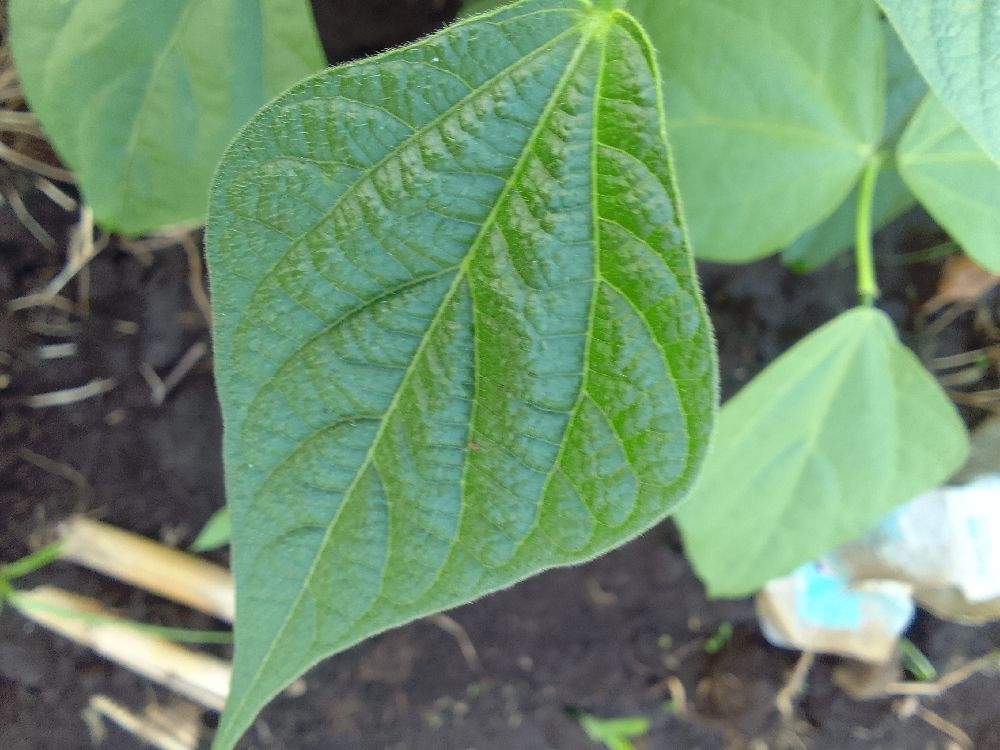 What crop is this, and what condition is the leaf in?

common bean, healthy
